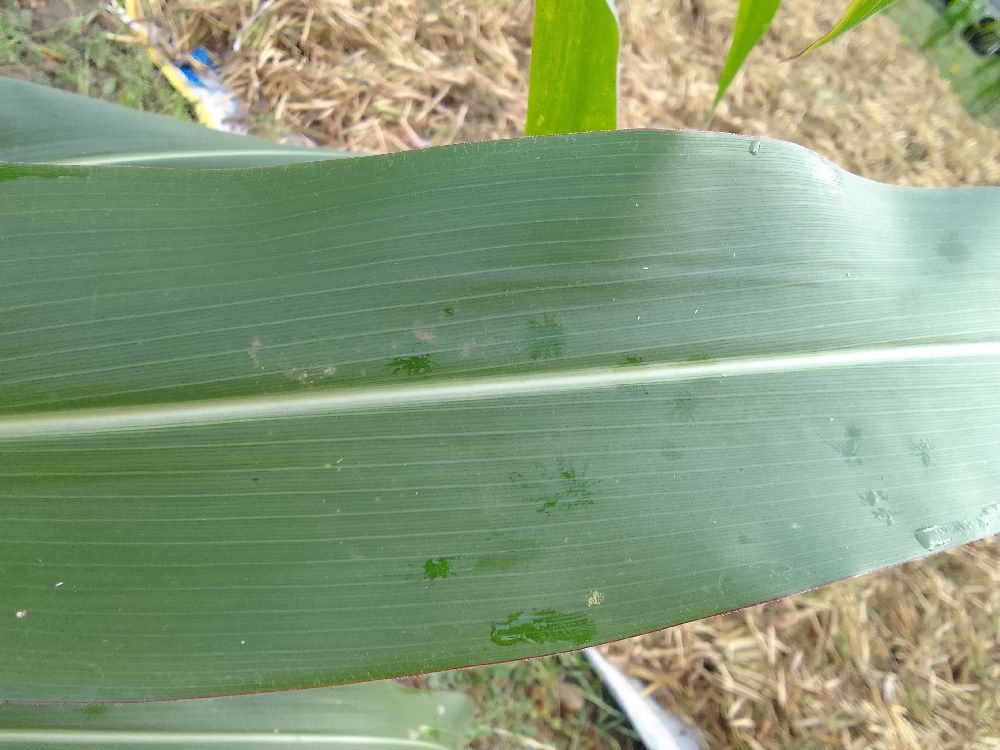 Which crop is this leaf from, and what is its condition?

maize, healthy
